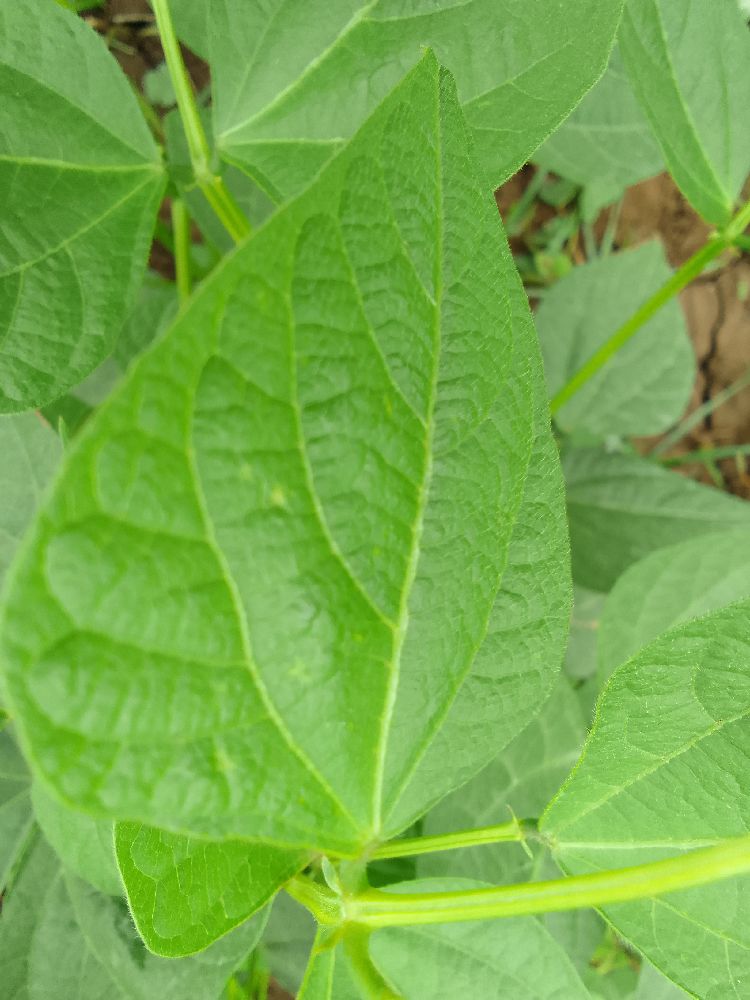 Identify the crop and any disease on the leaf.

common bean, healthy
